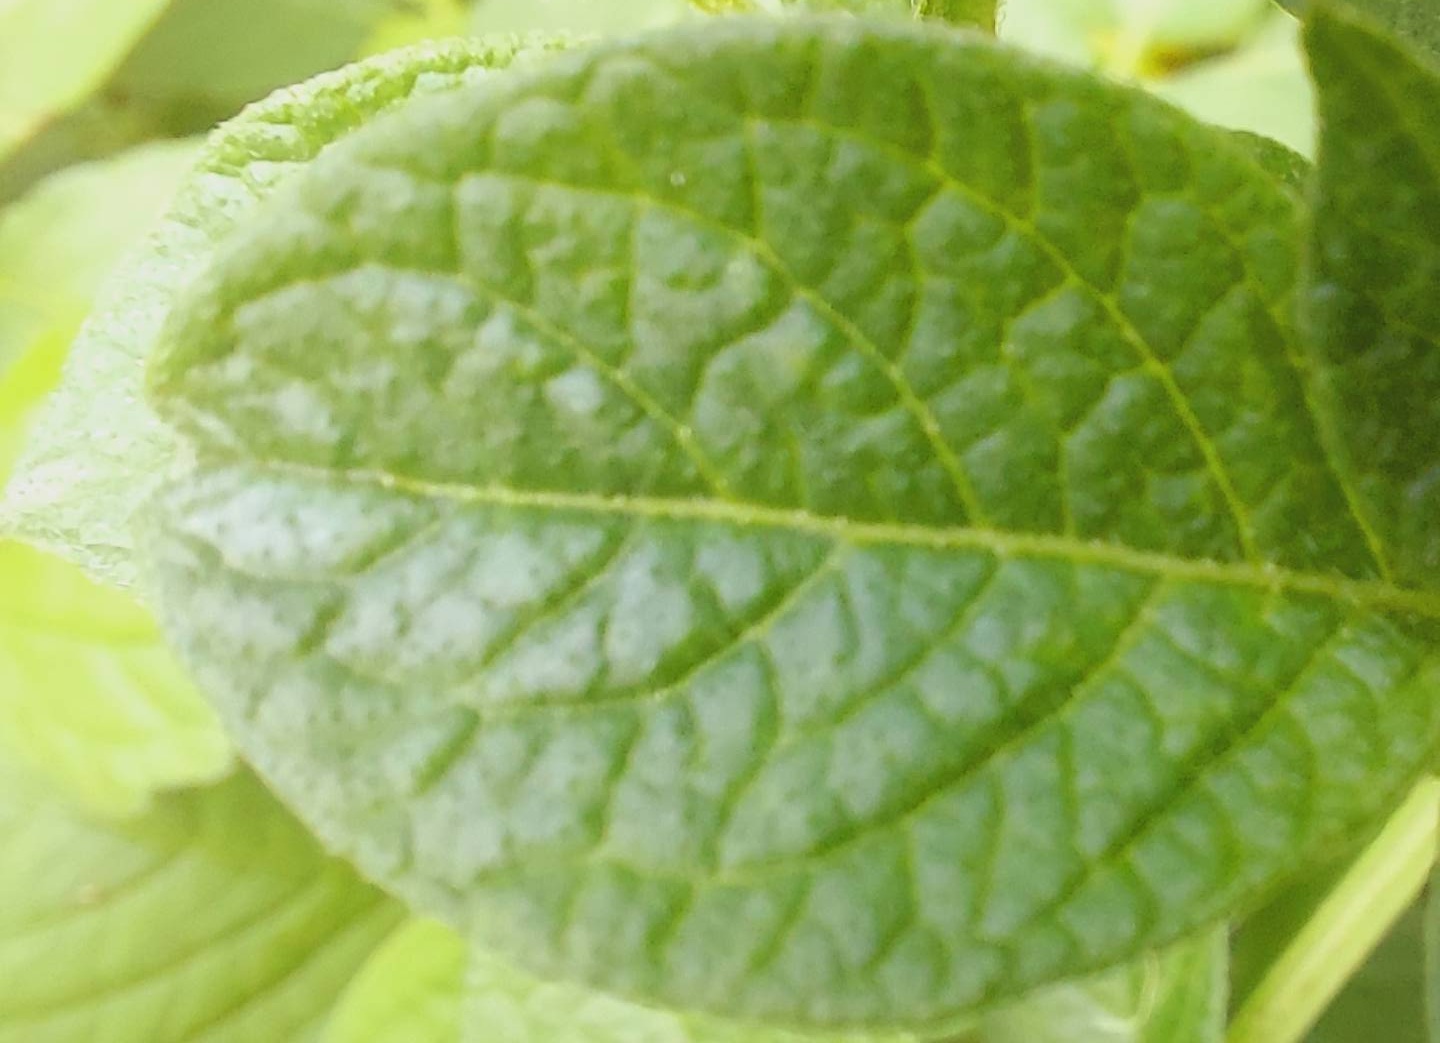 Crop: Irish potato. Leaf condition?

healthy
